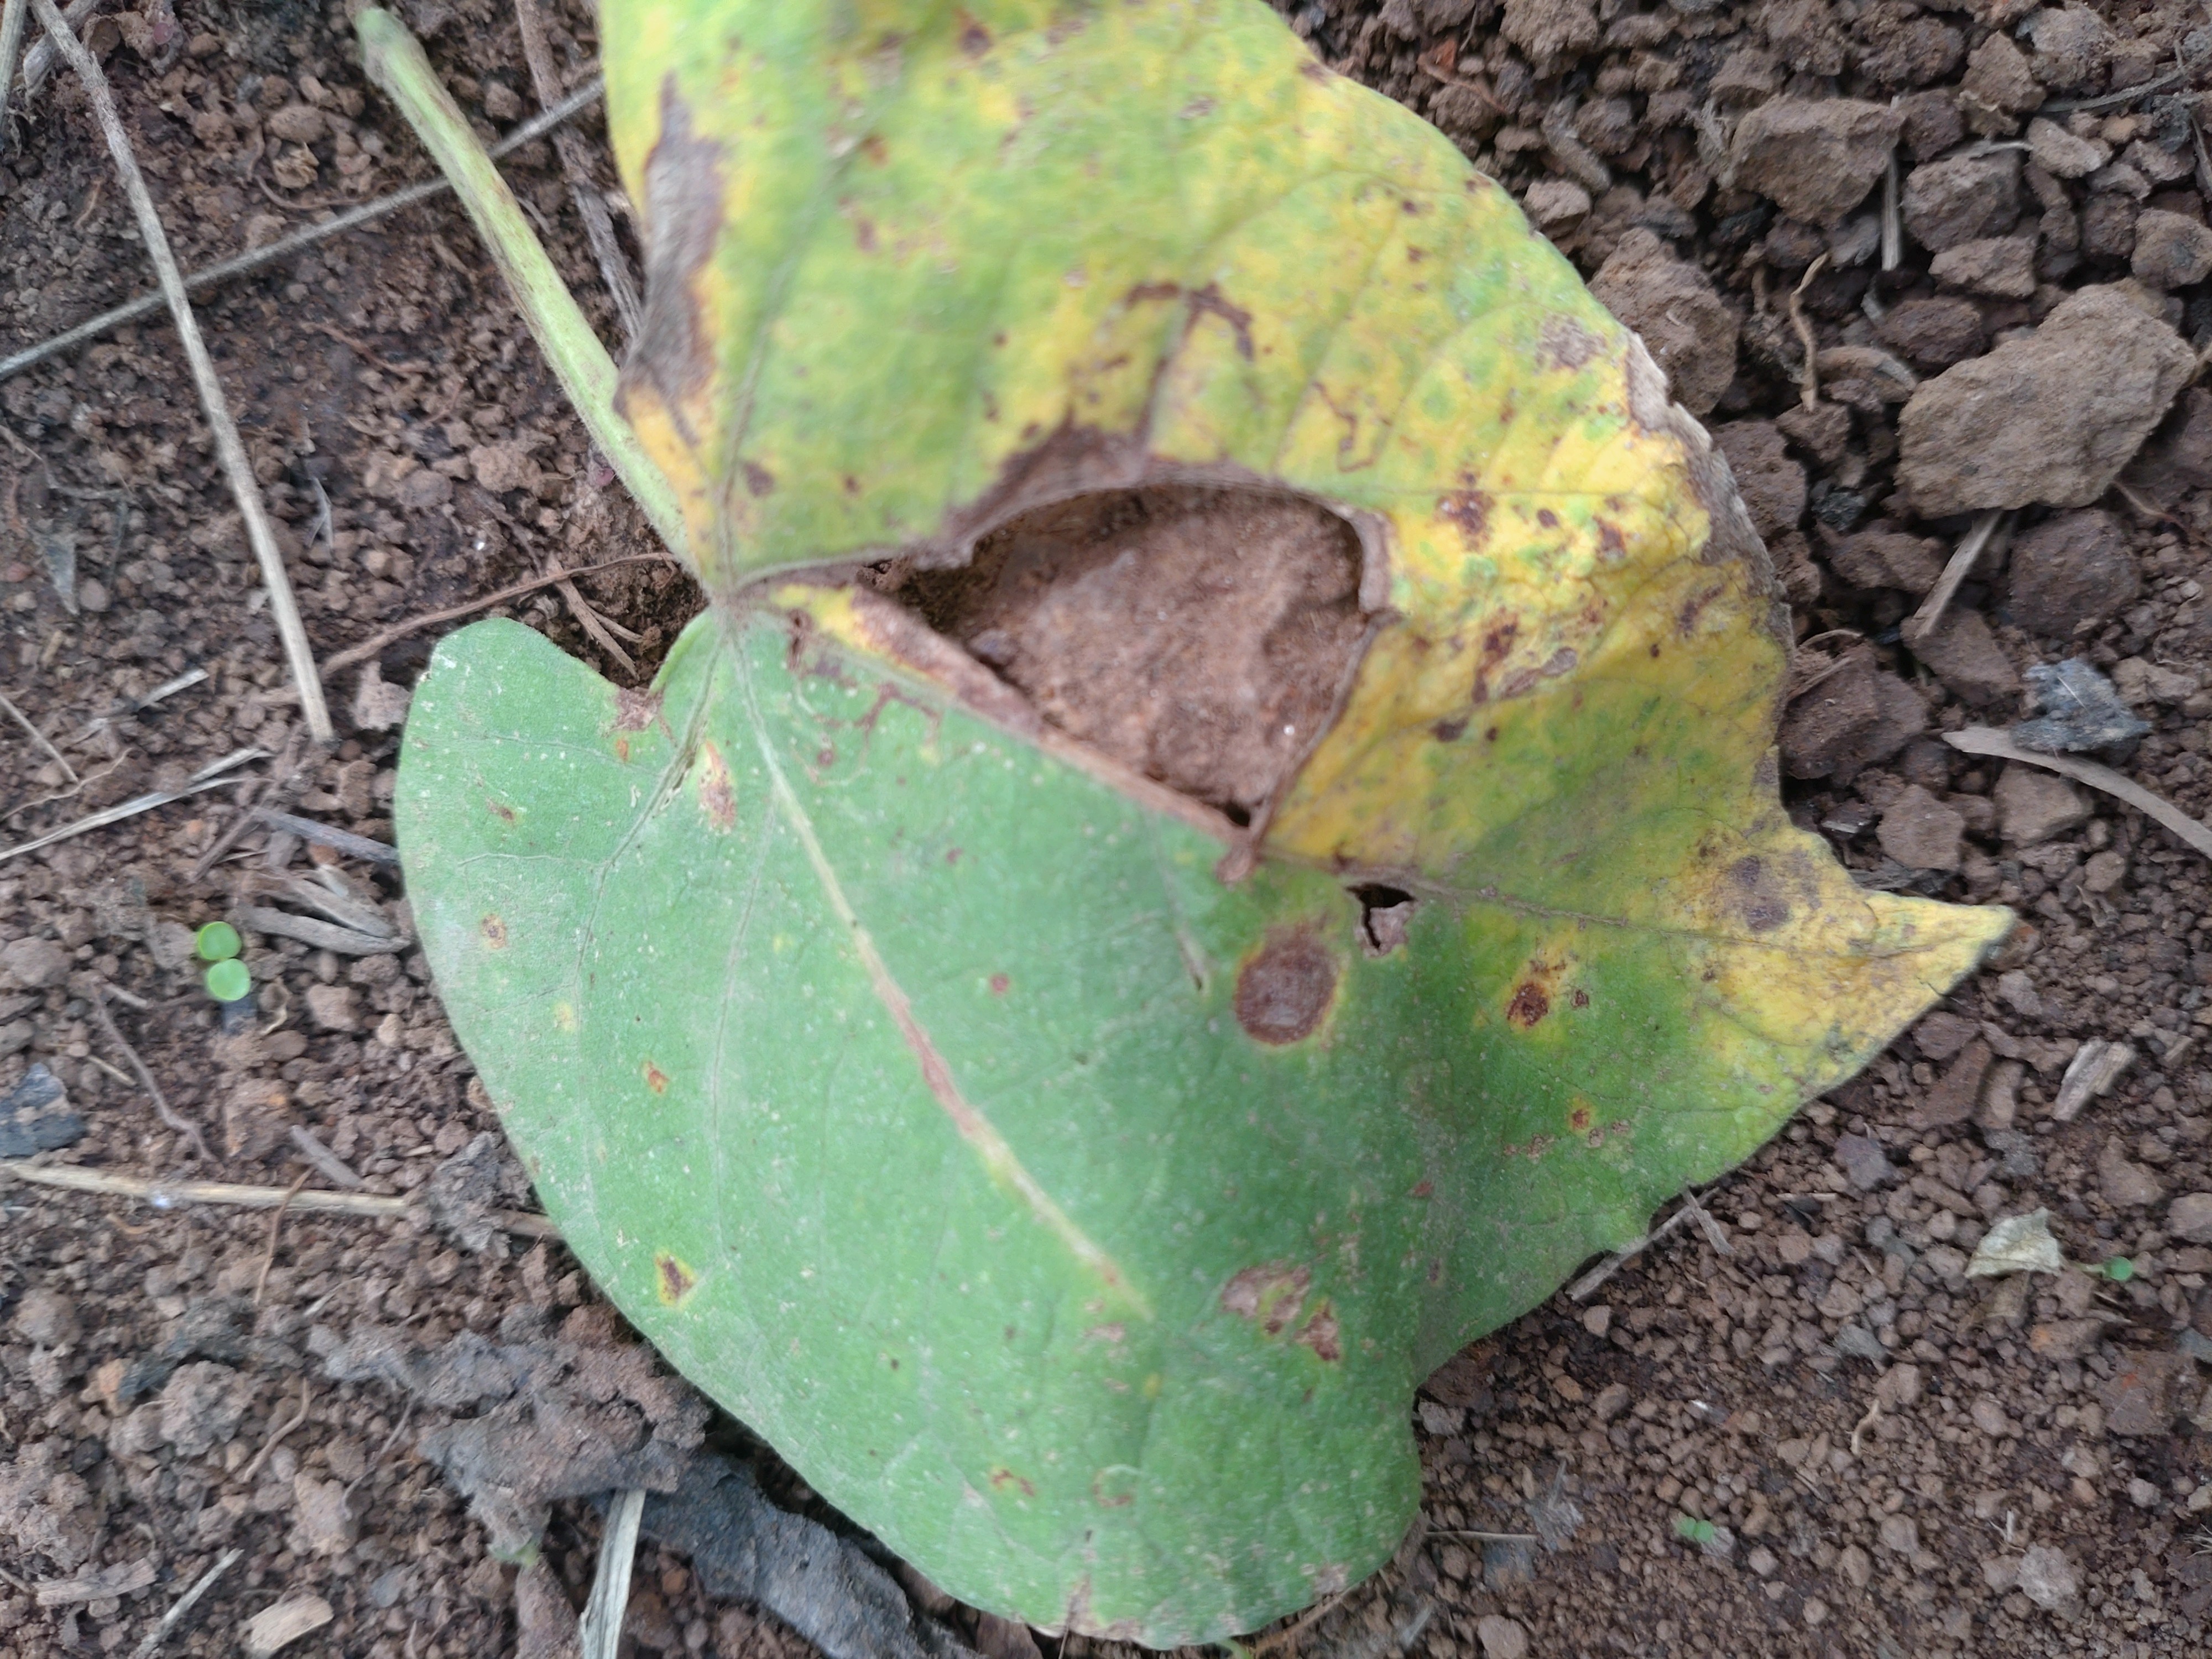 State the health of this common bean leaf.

rust
